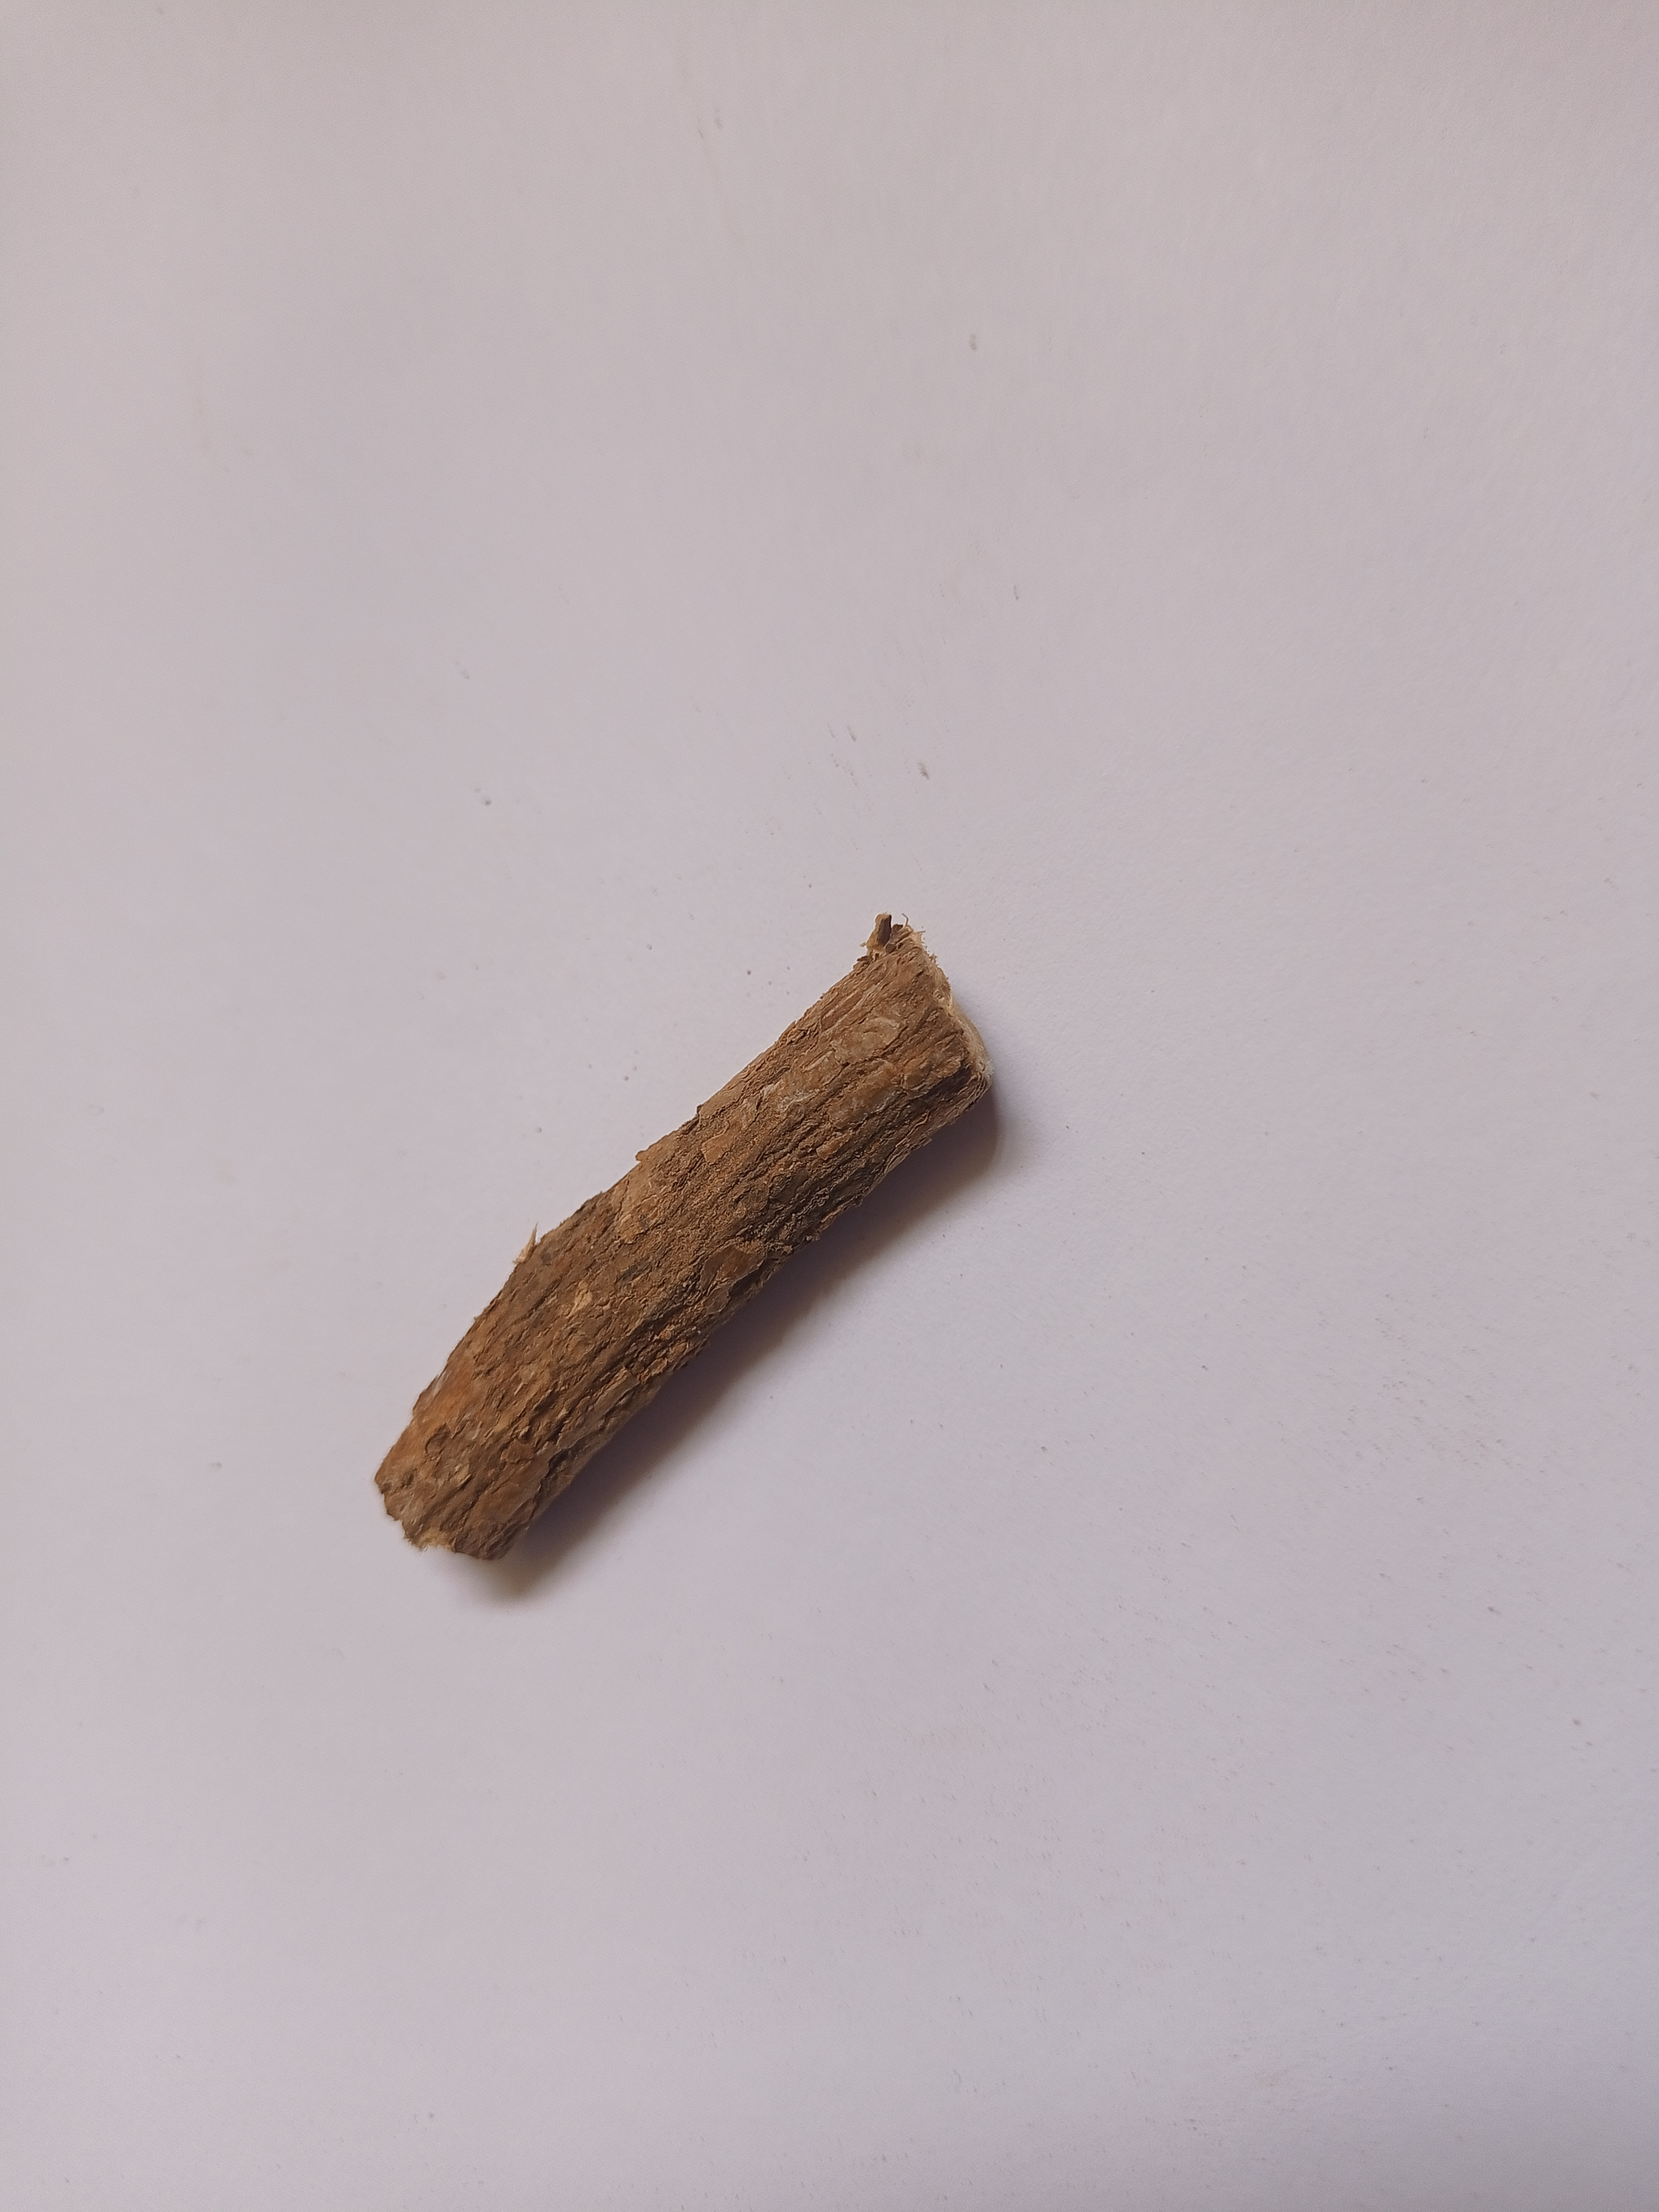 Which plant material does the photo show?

jesthamadh
